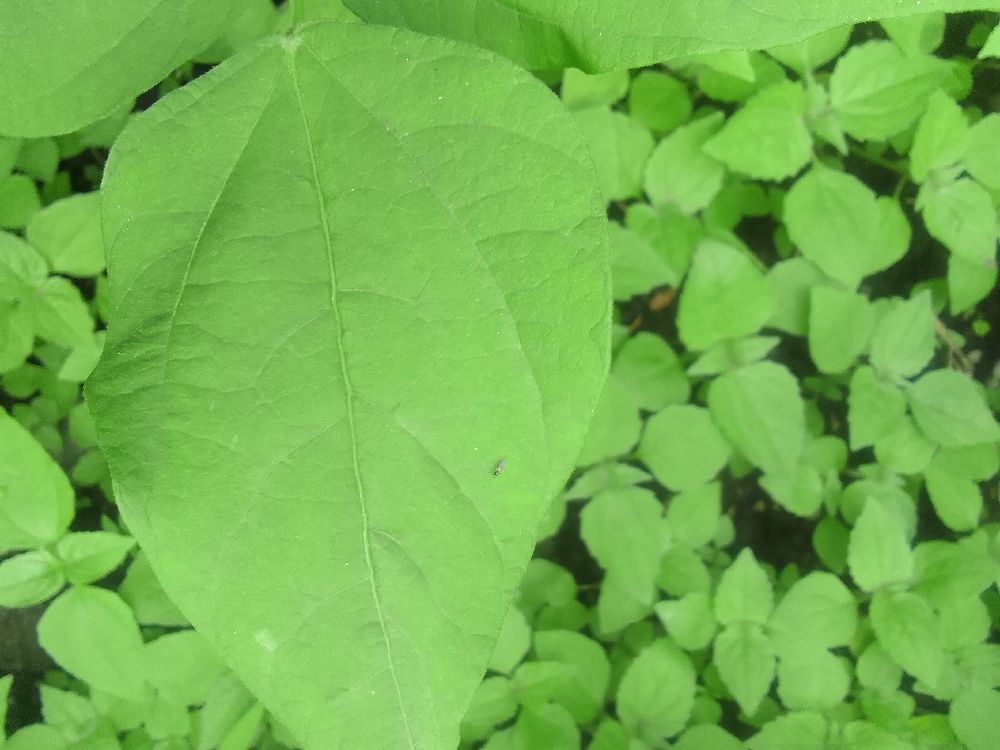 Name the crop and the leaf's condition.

common bean, healthy
